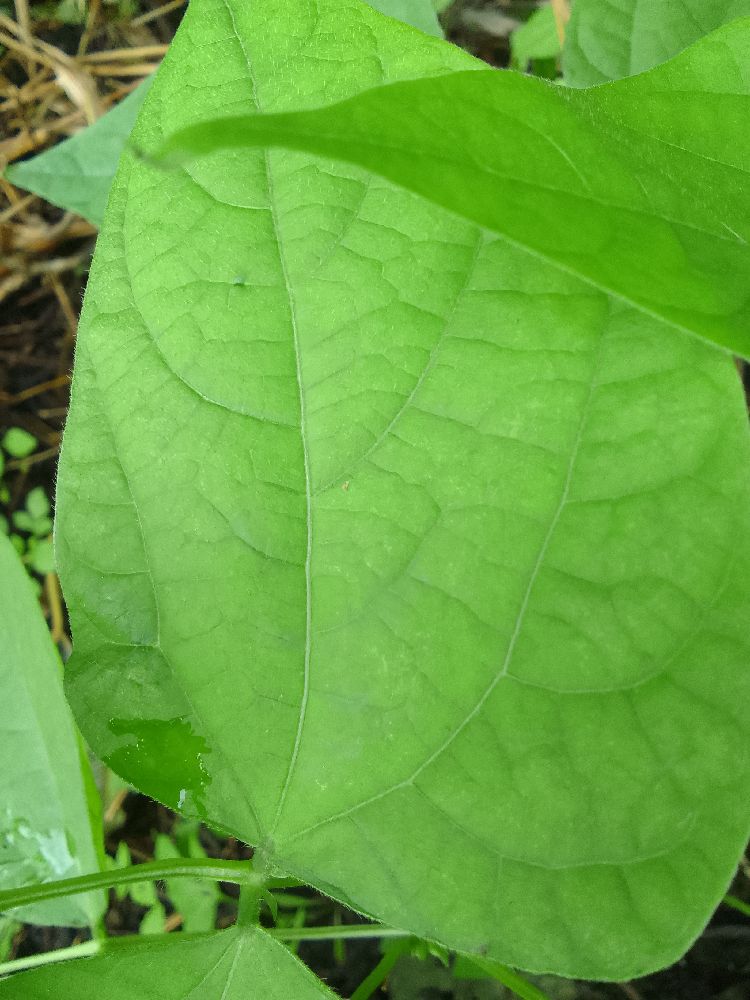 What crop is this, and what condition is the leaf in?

common bean, healthy
